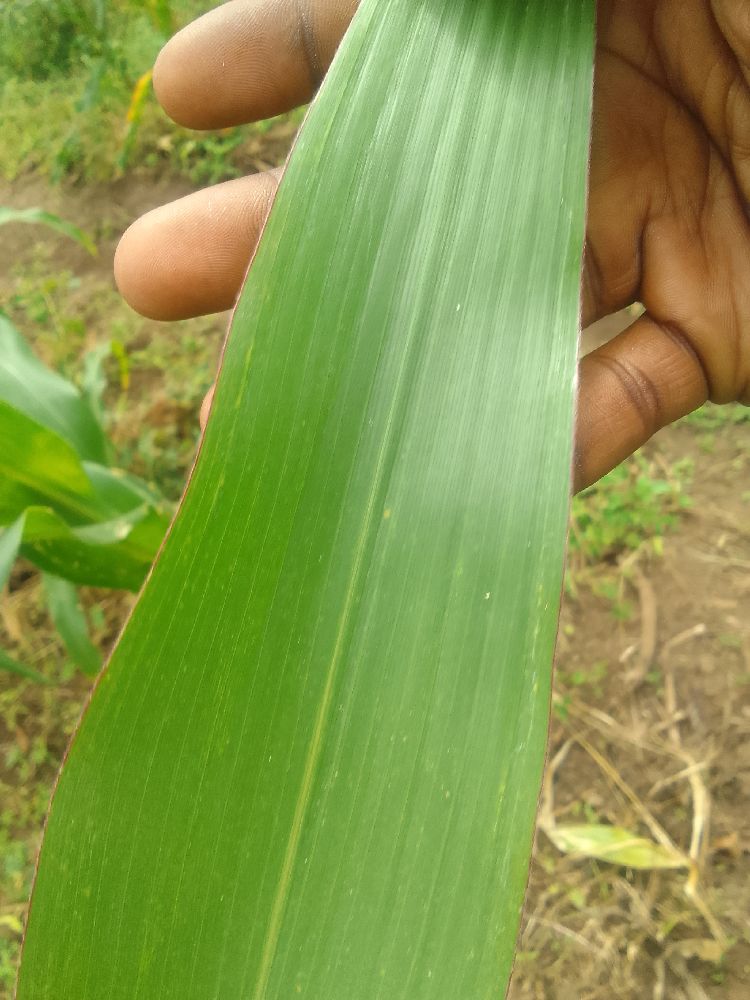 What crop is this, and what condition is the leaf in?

maize, healthy
